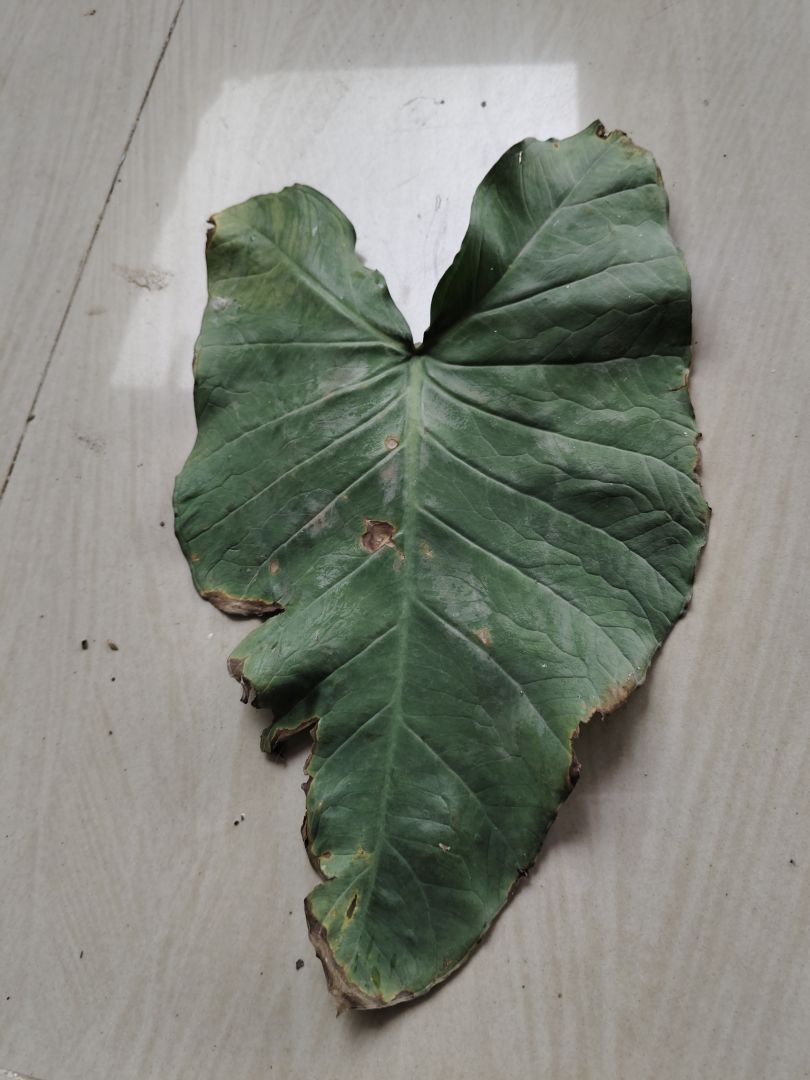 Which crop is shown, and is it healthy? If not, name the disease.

taro, leaf blight
